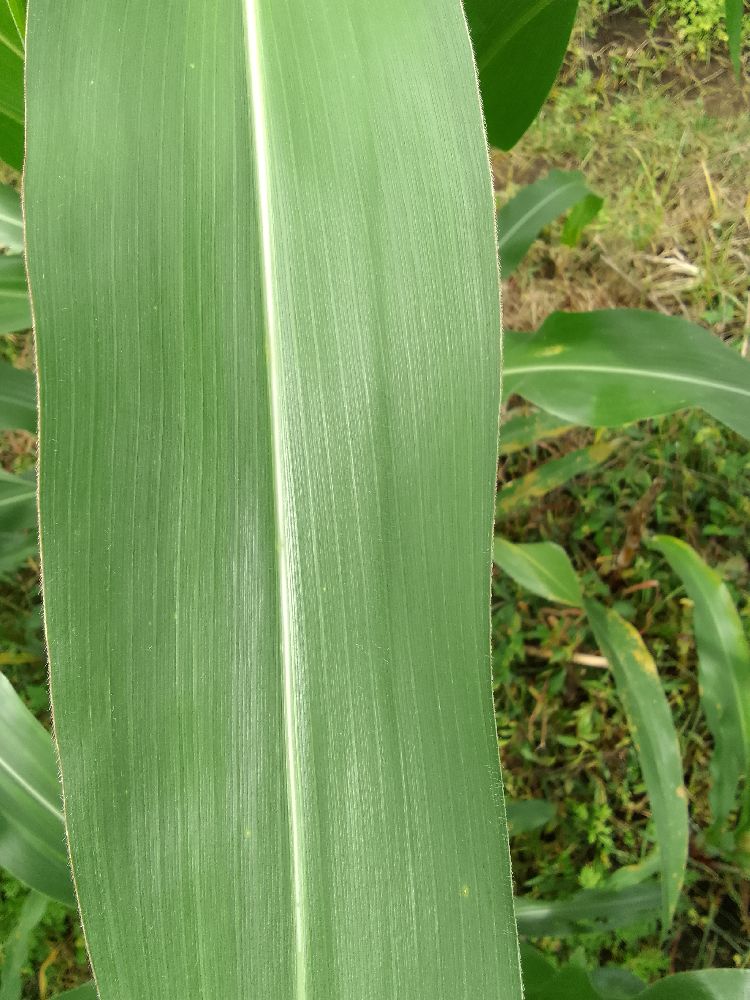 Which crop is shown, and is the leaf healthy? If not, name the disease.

maize, healthy
